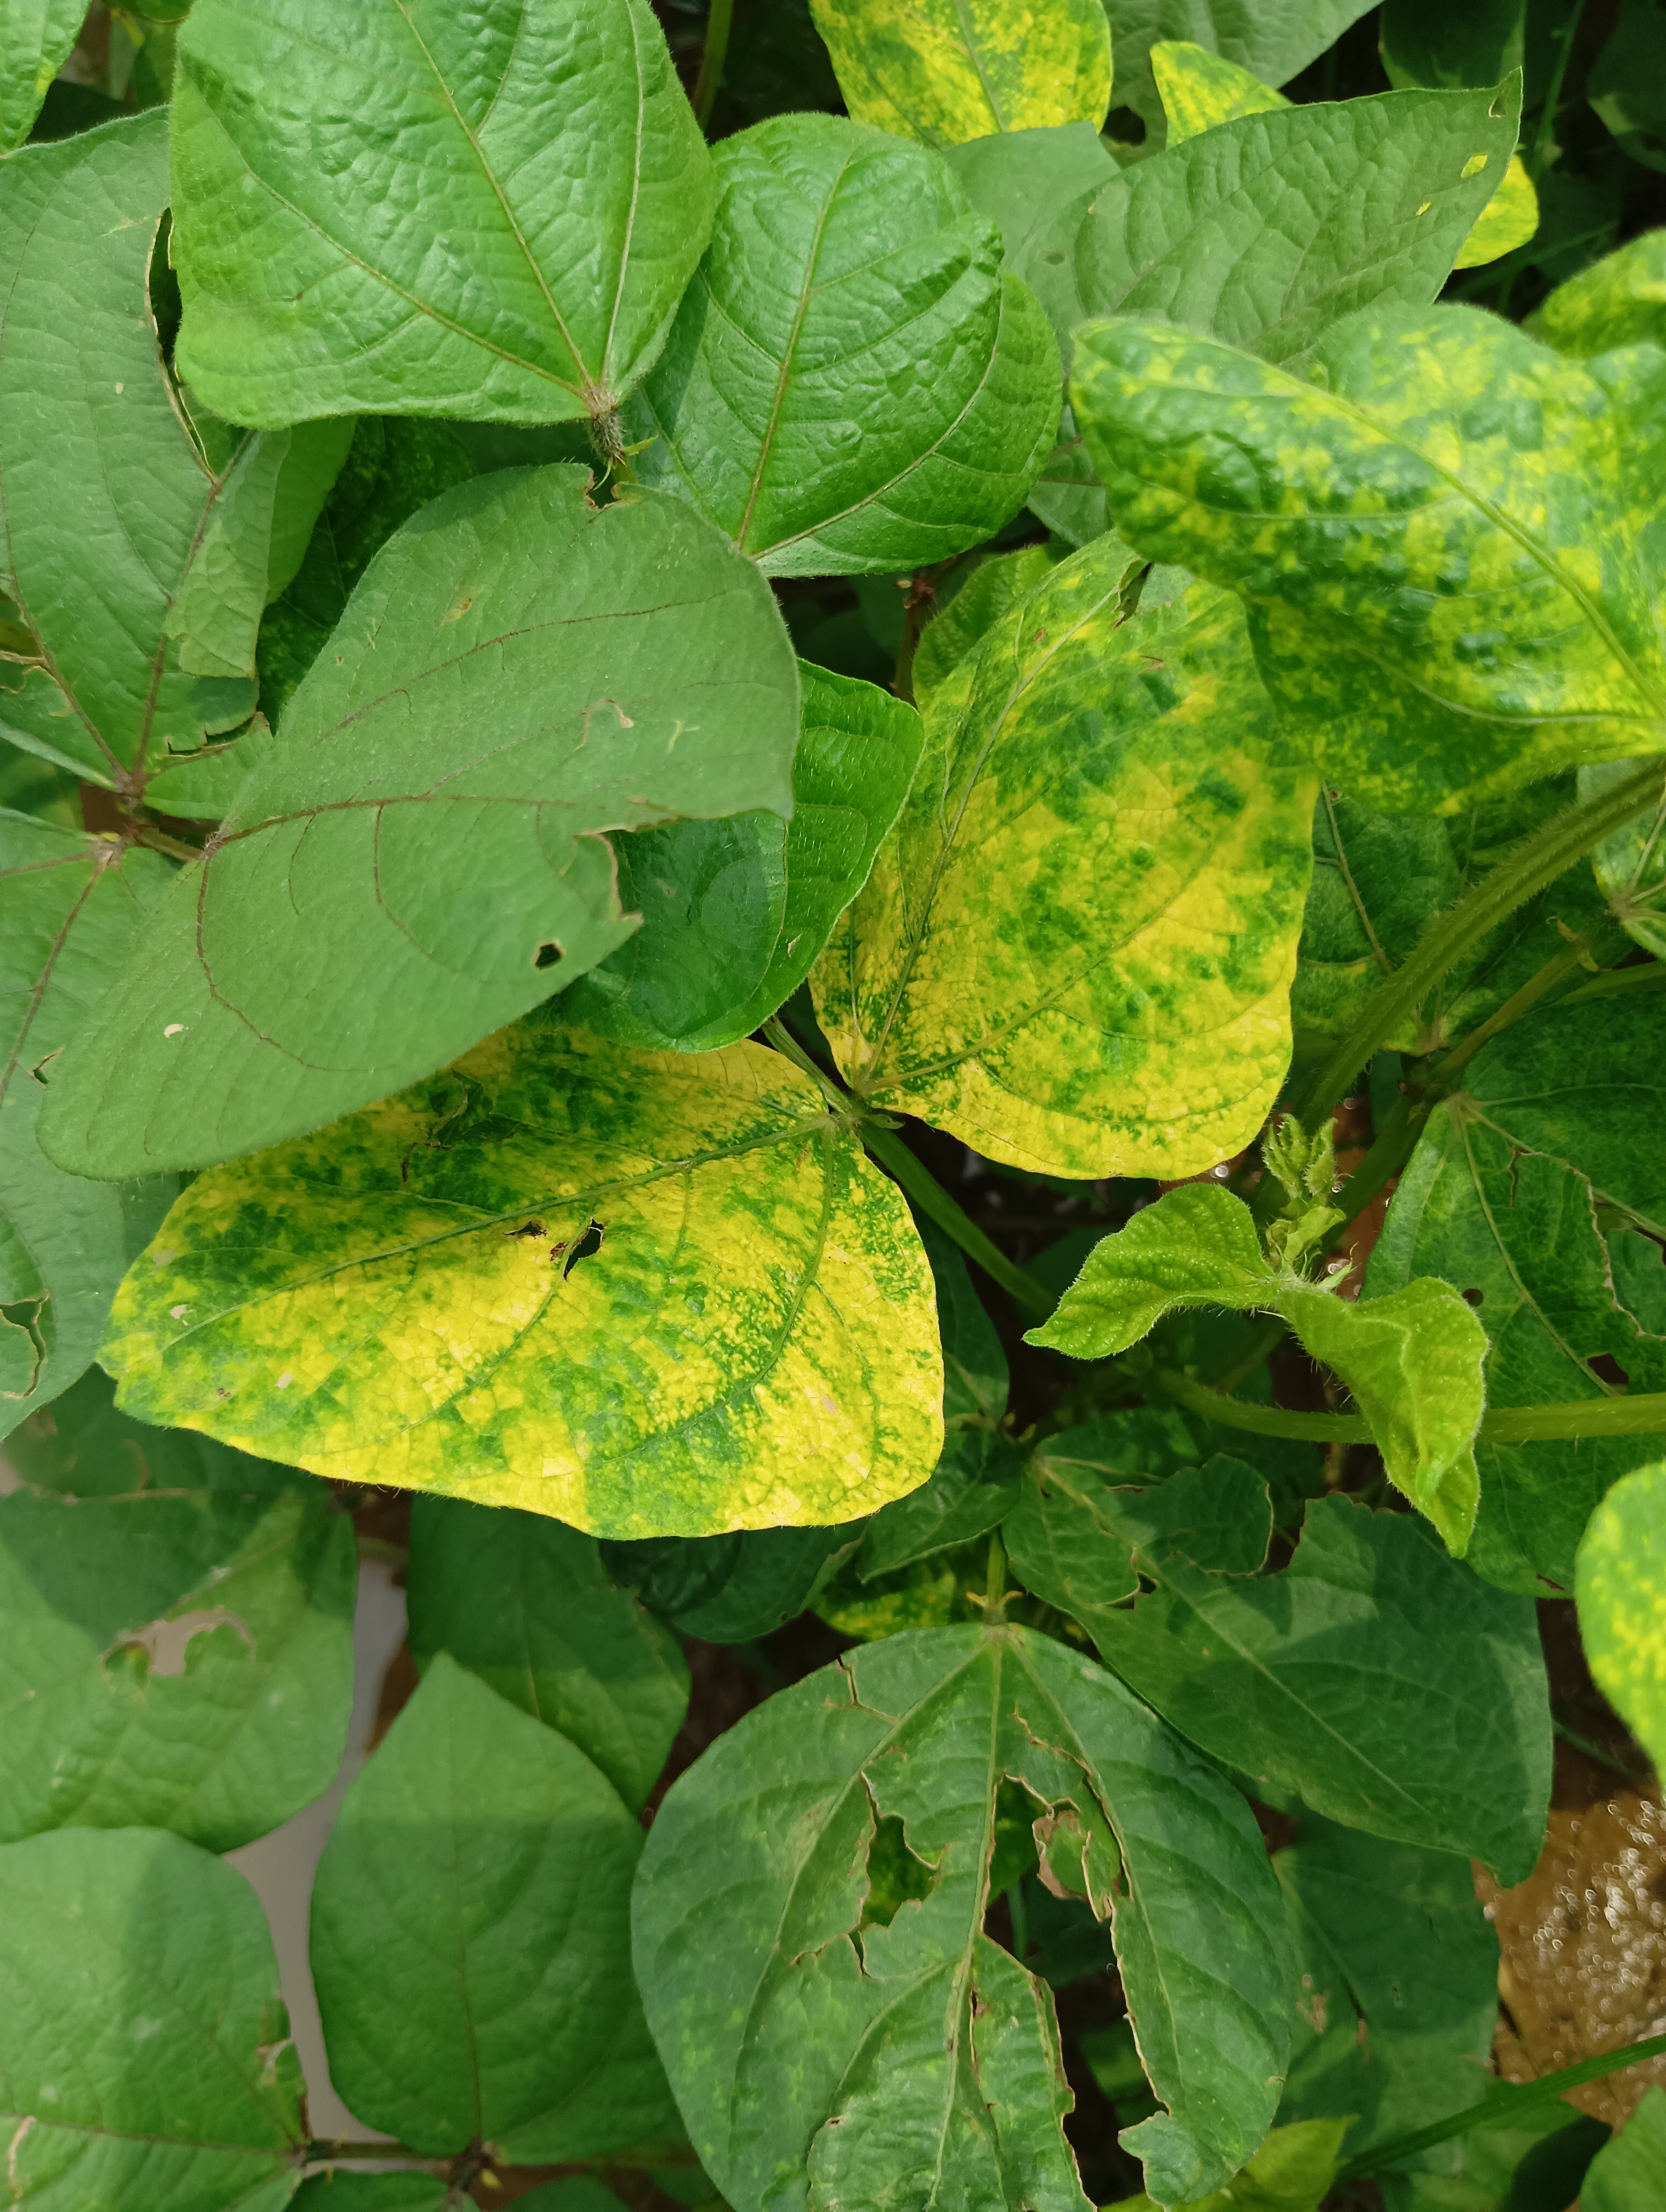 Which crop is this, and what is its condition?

mungbean, yellow mosaic
